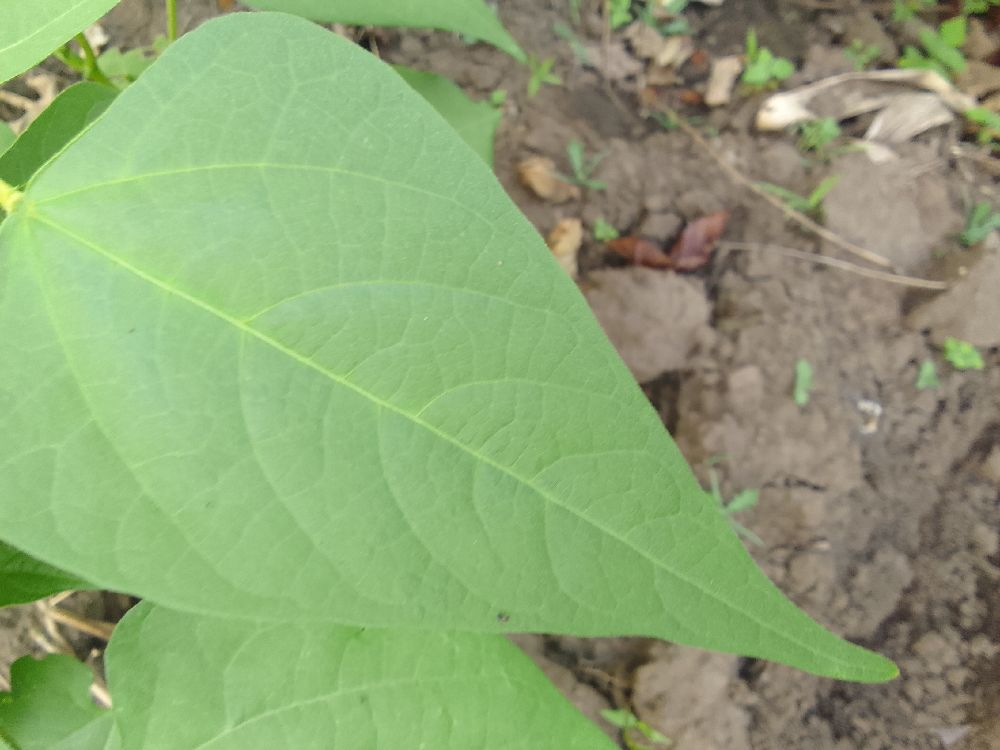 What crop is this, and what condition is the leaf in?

common bean, healthy
